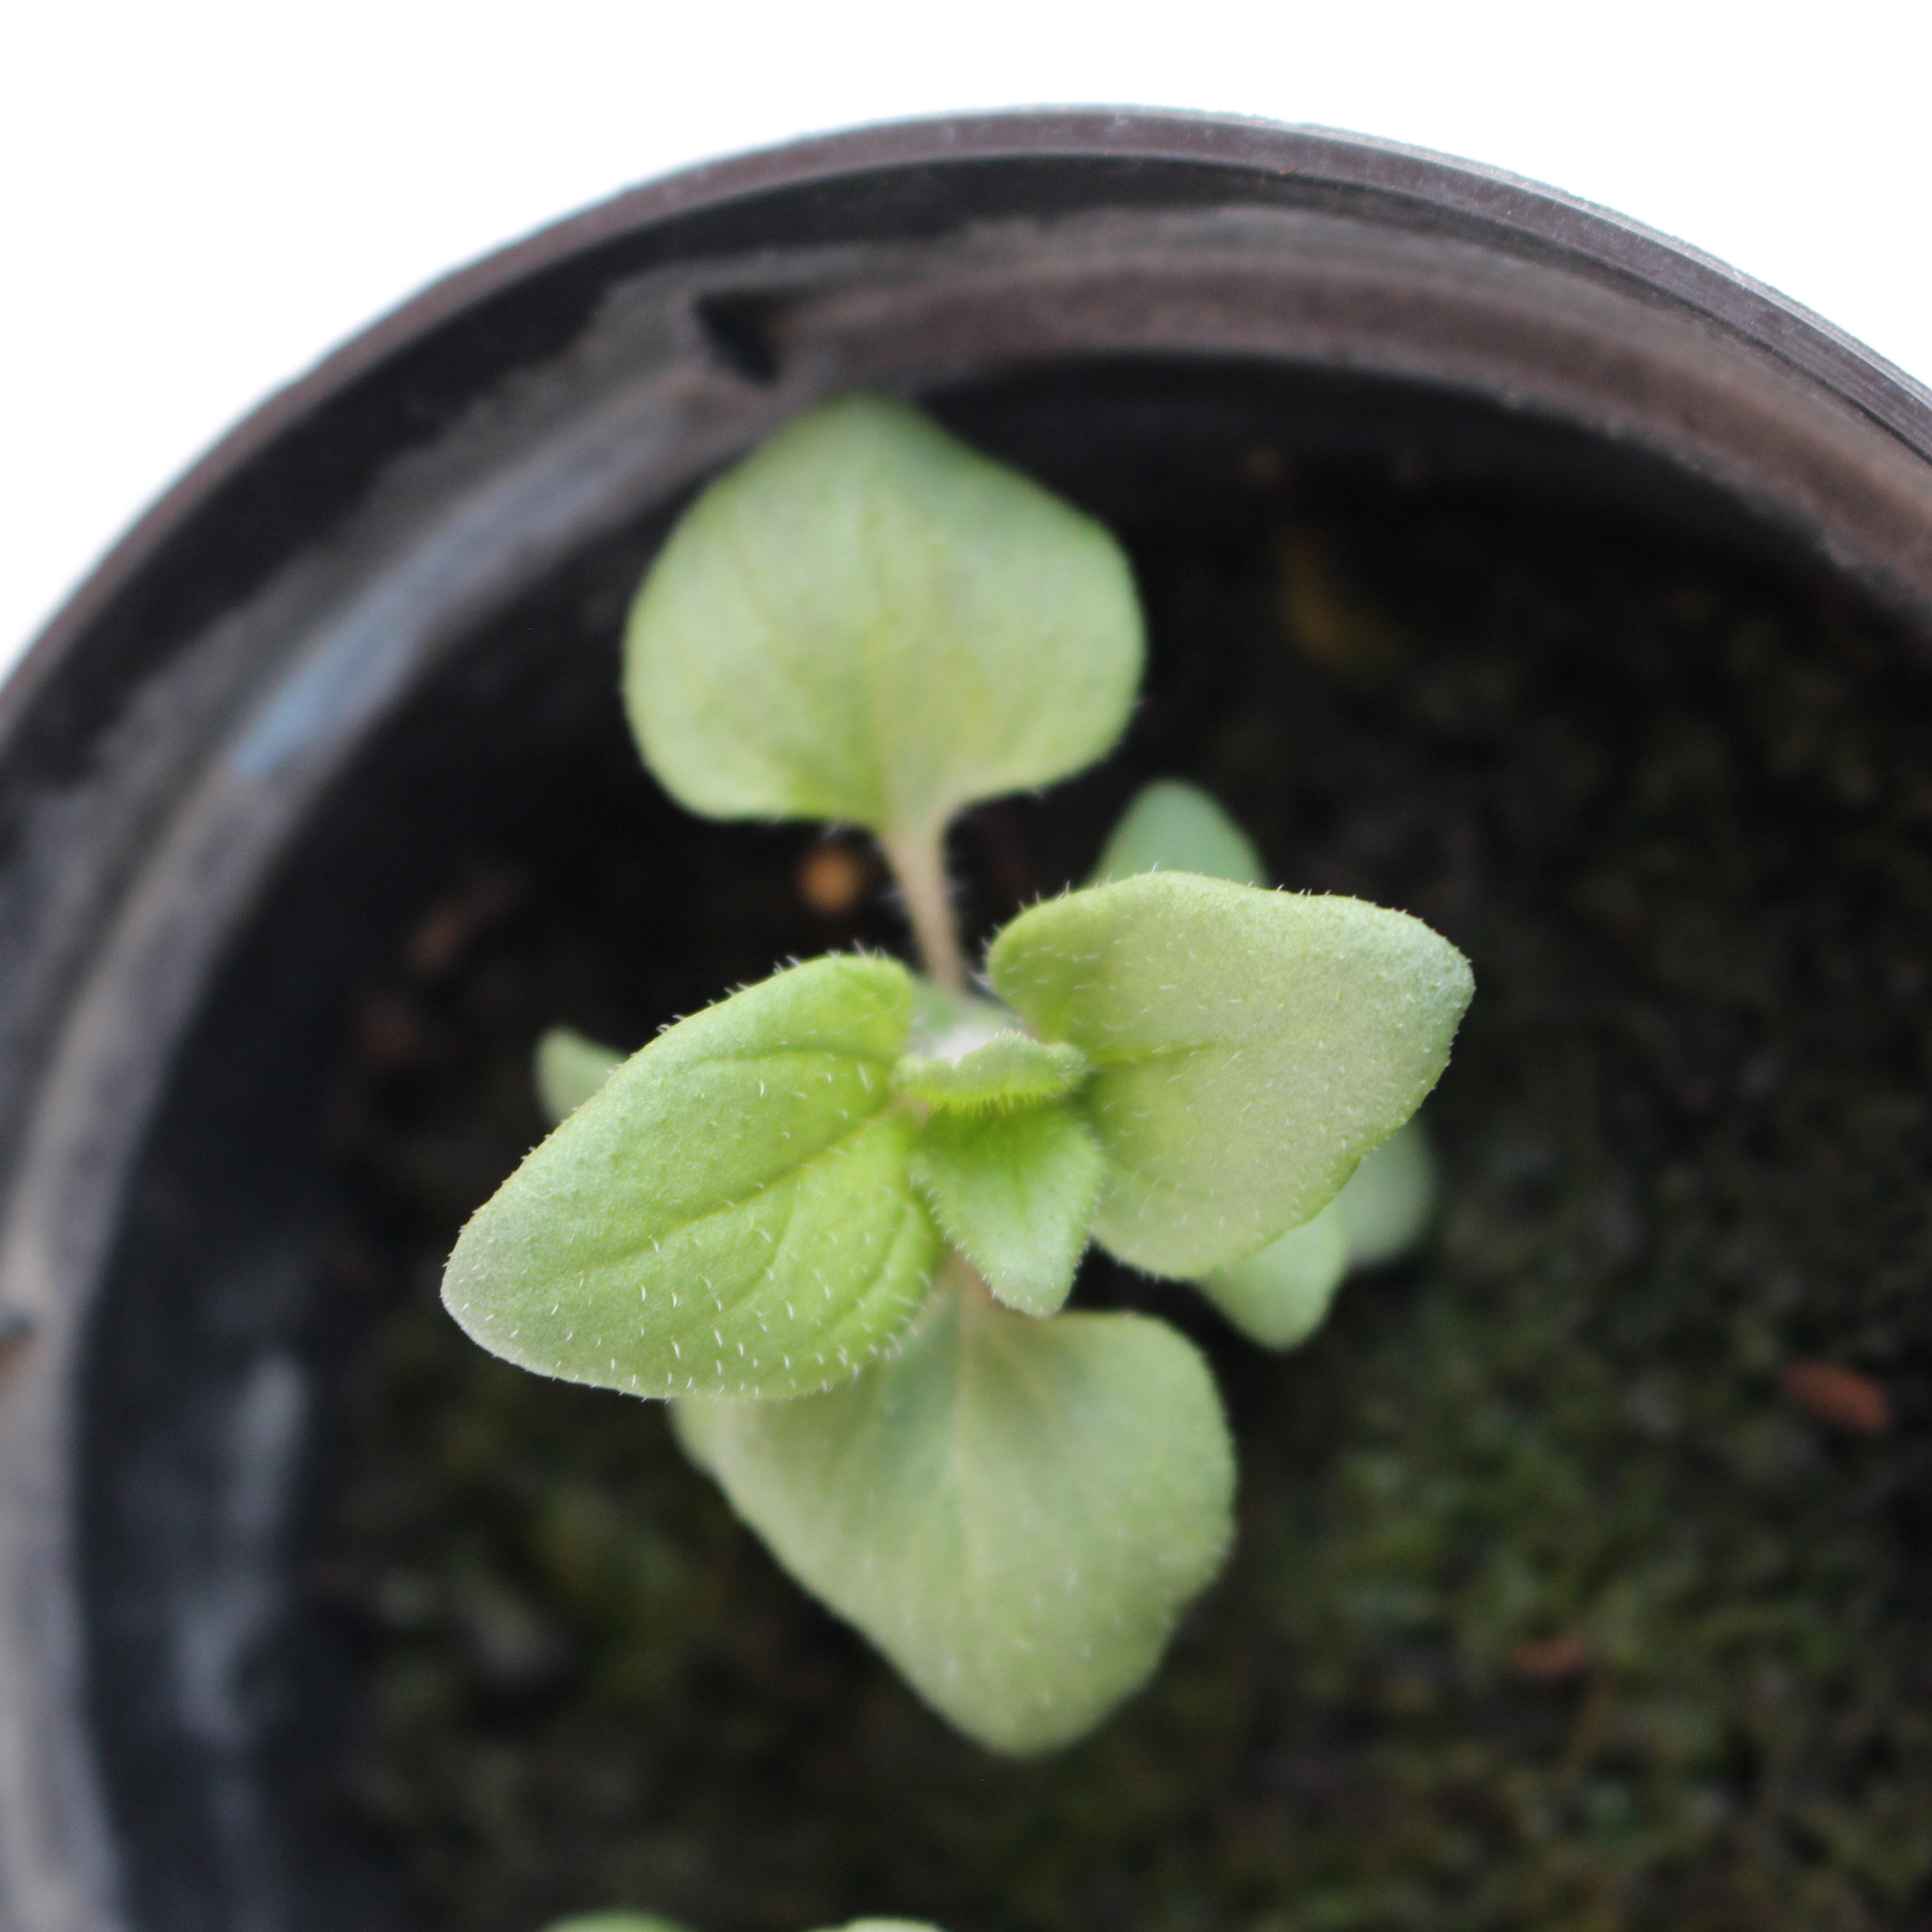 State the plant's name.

Veronica persica
